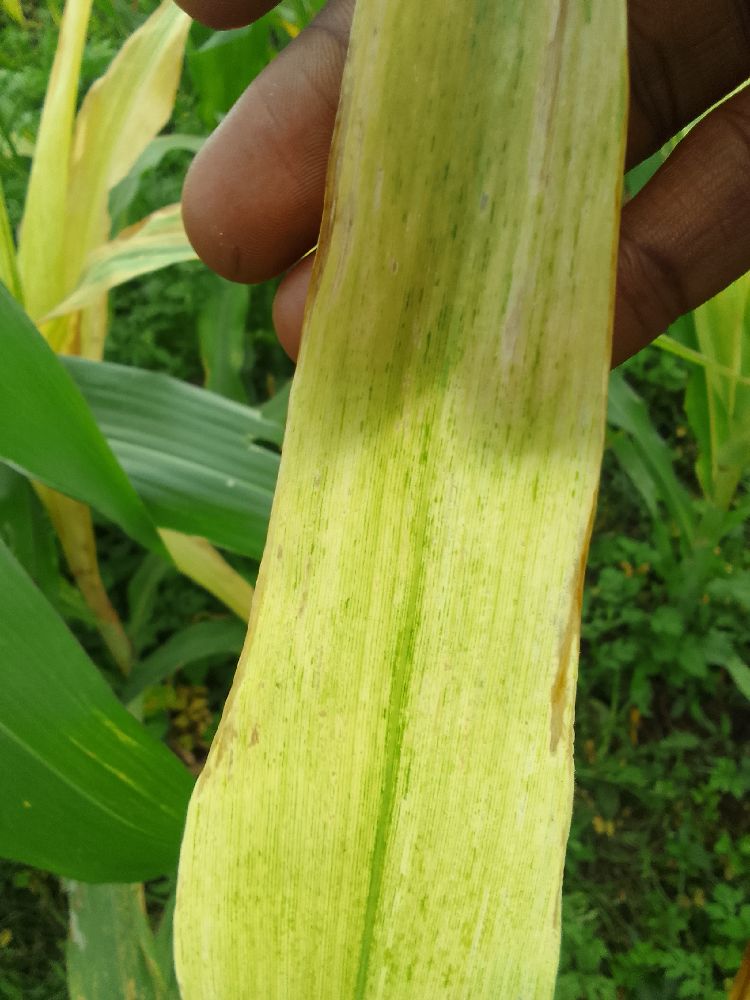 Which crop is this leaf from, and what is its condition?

maize, maize lethal necrosis
